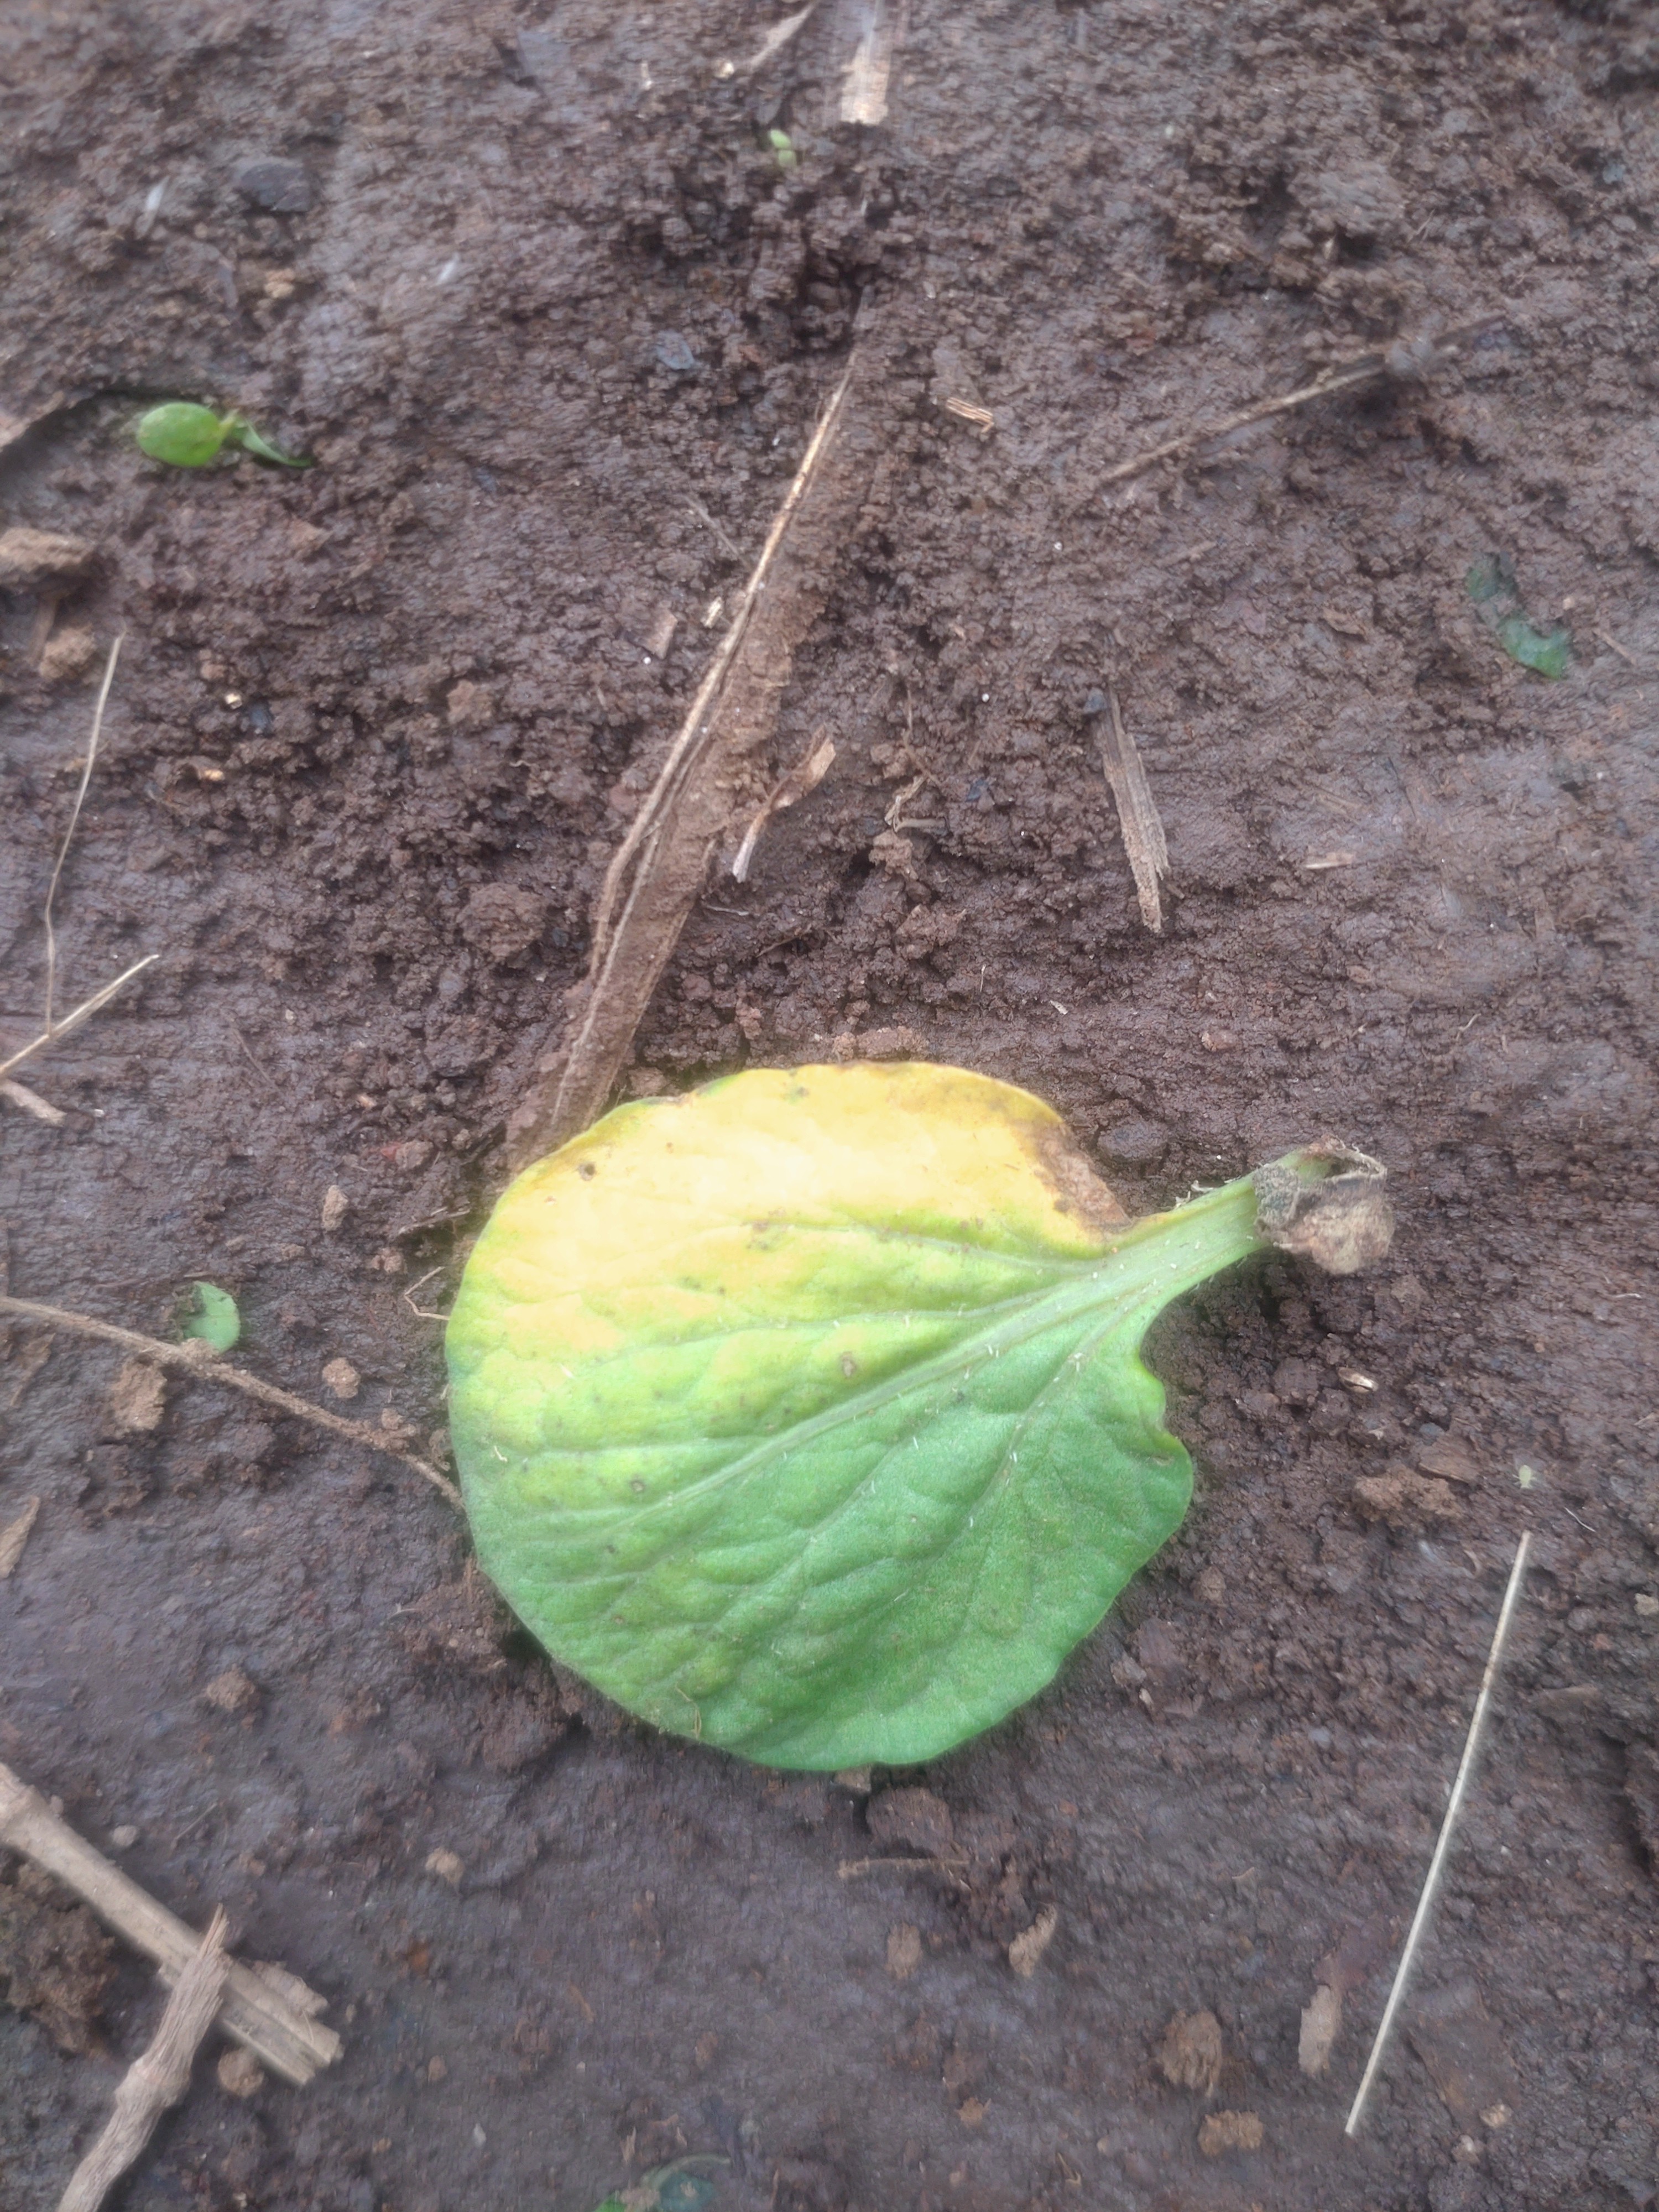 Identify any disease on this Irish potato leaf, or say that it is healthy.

late blight
